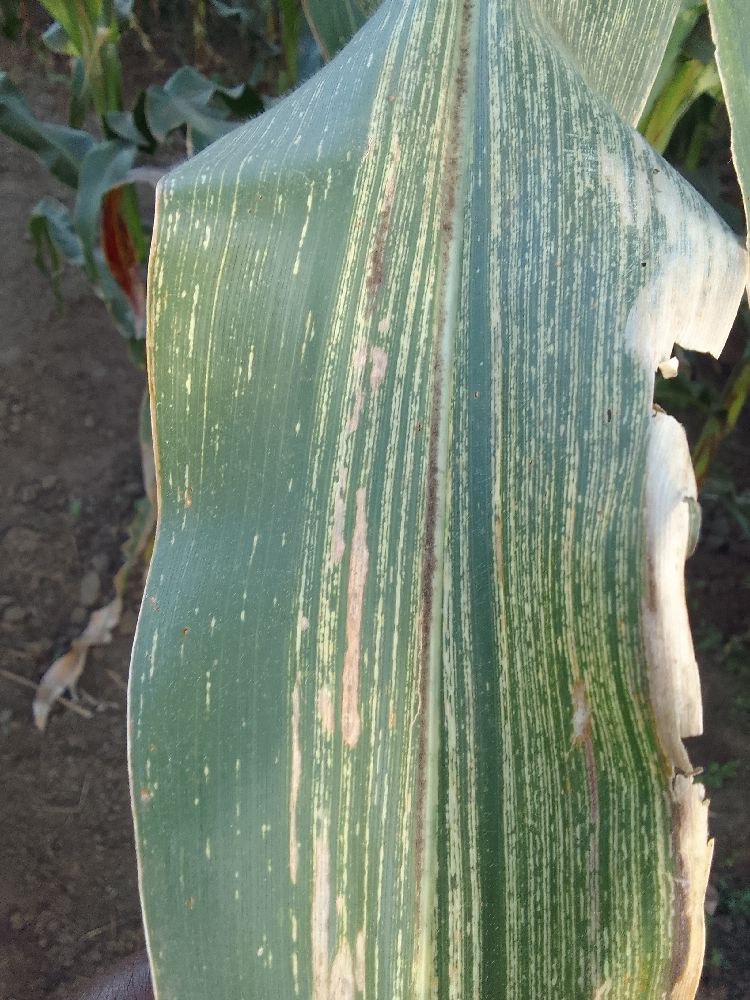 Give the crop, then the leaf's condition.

maize, maize streak virus
